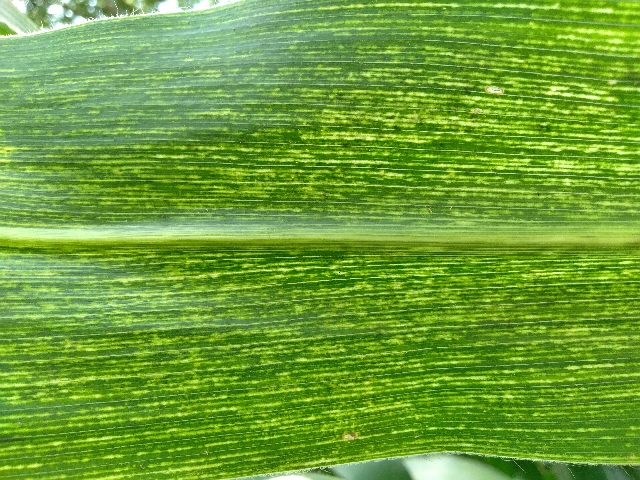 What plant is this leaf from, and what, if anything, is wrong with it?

maize, maize streak virus
